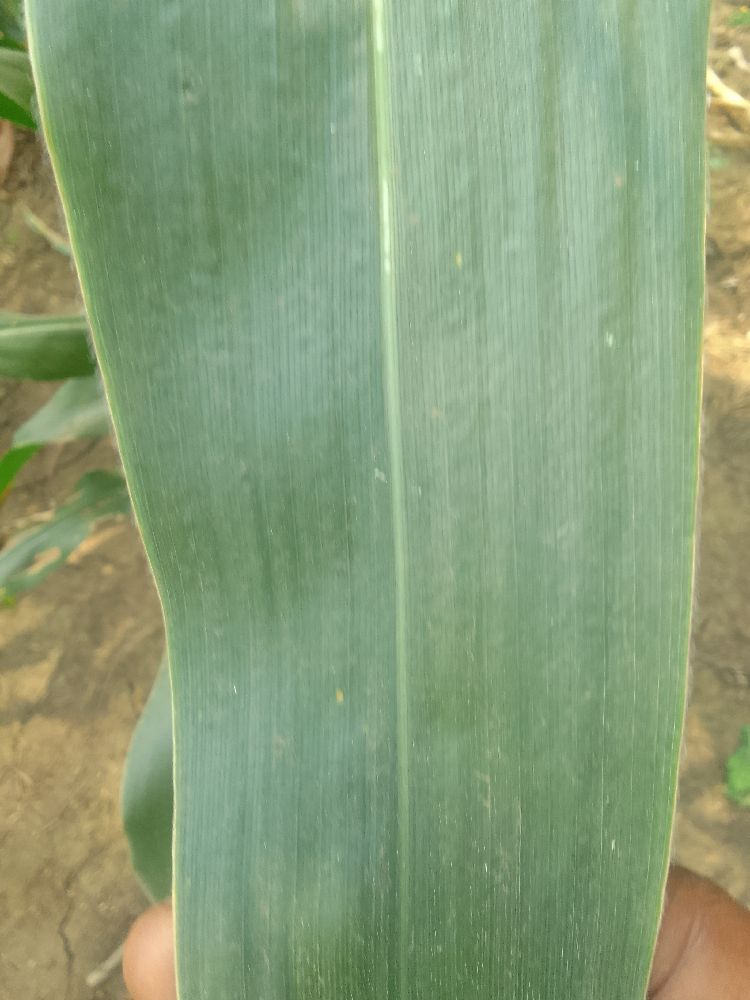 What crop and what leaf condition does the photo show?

maize, healthy
